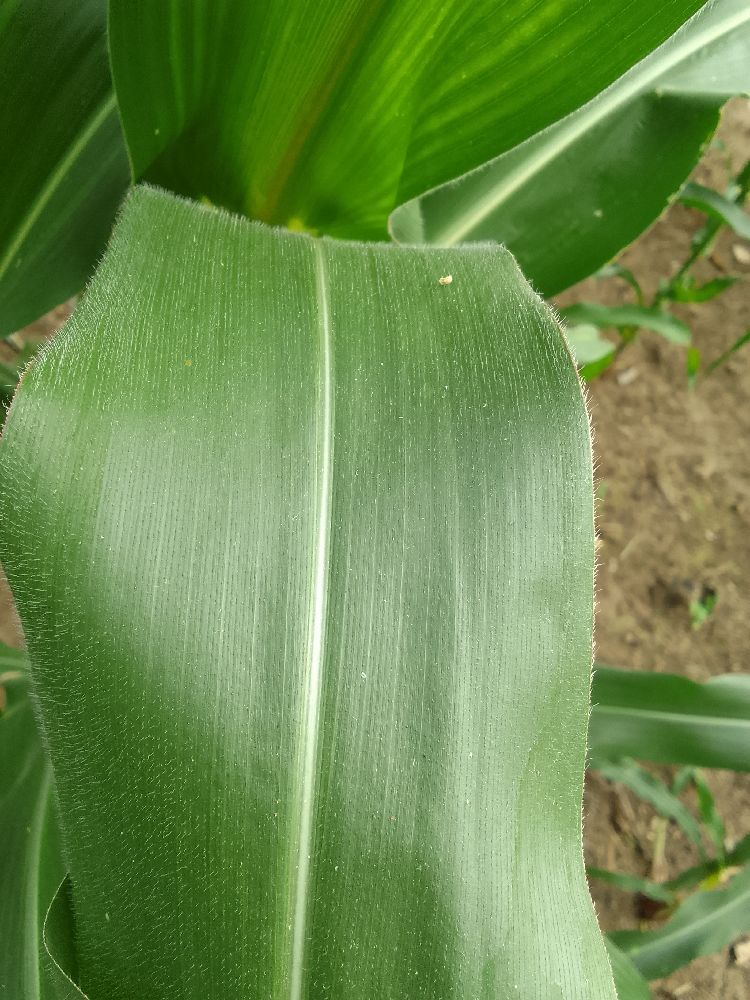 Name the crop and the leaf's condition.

maize, healthy
